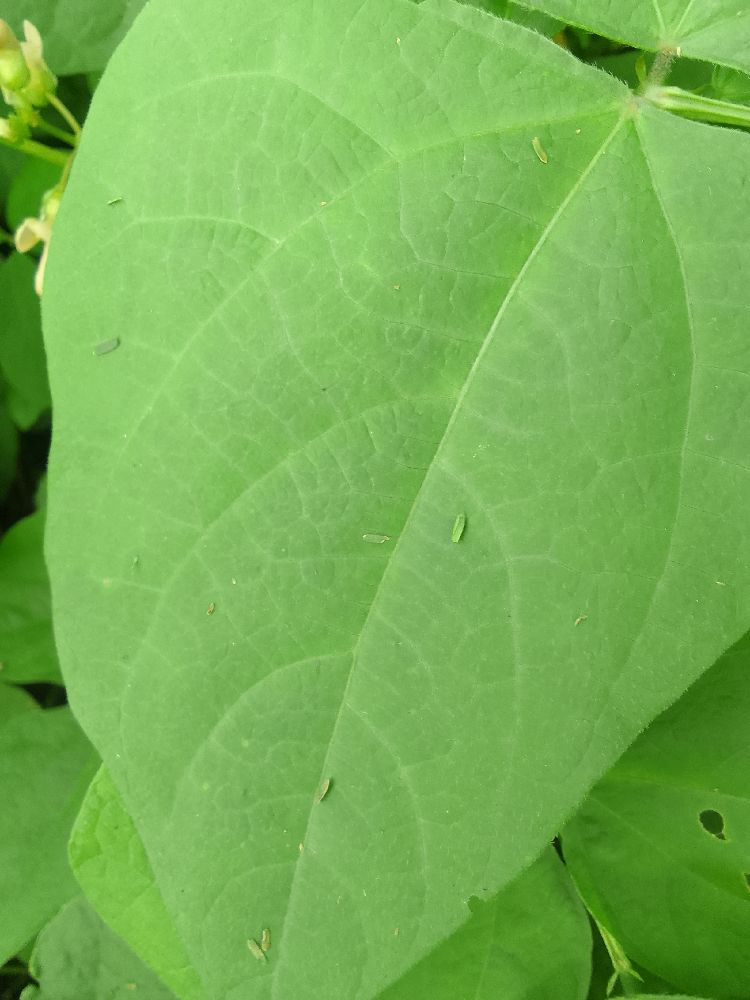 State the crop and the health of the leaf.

common bean, healthy
